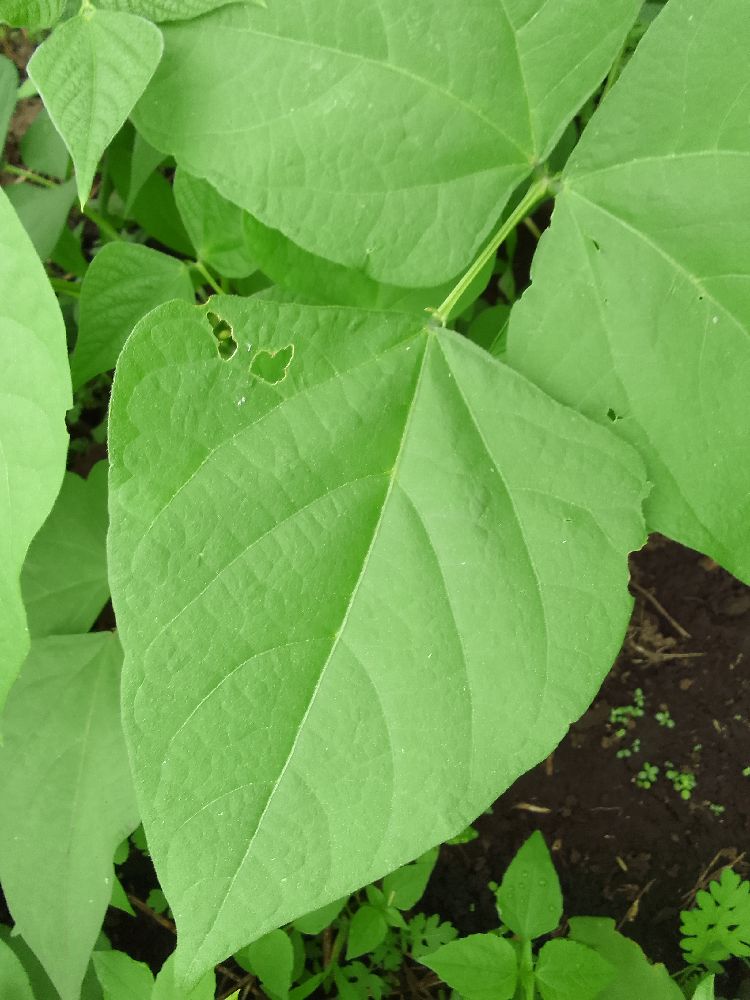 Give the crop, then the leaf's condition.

common bean, healthy
